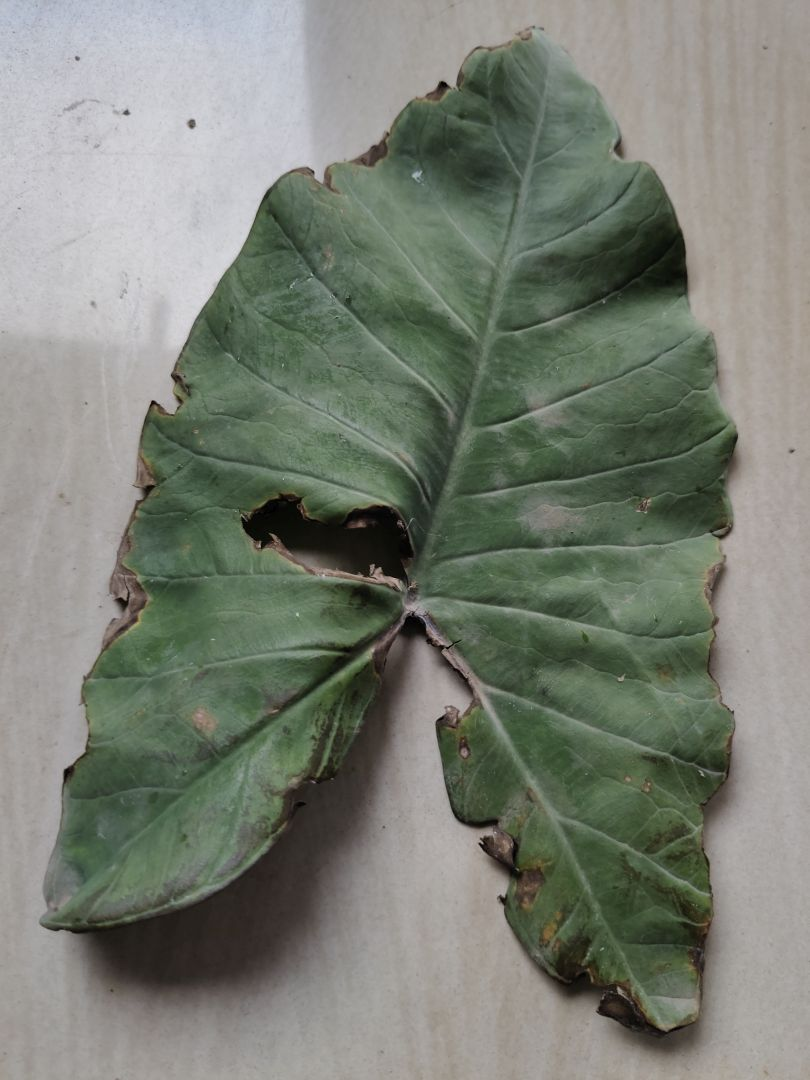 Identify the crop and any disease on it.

taro, leaf blight
